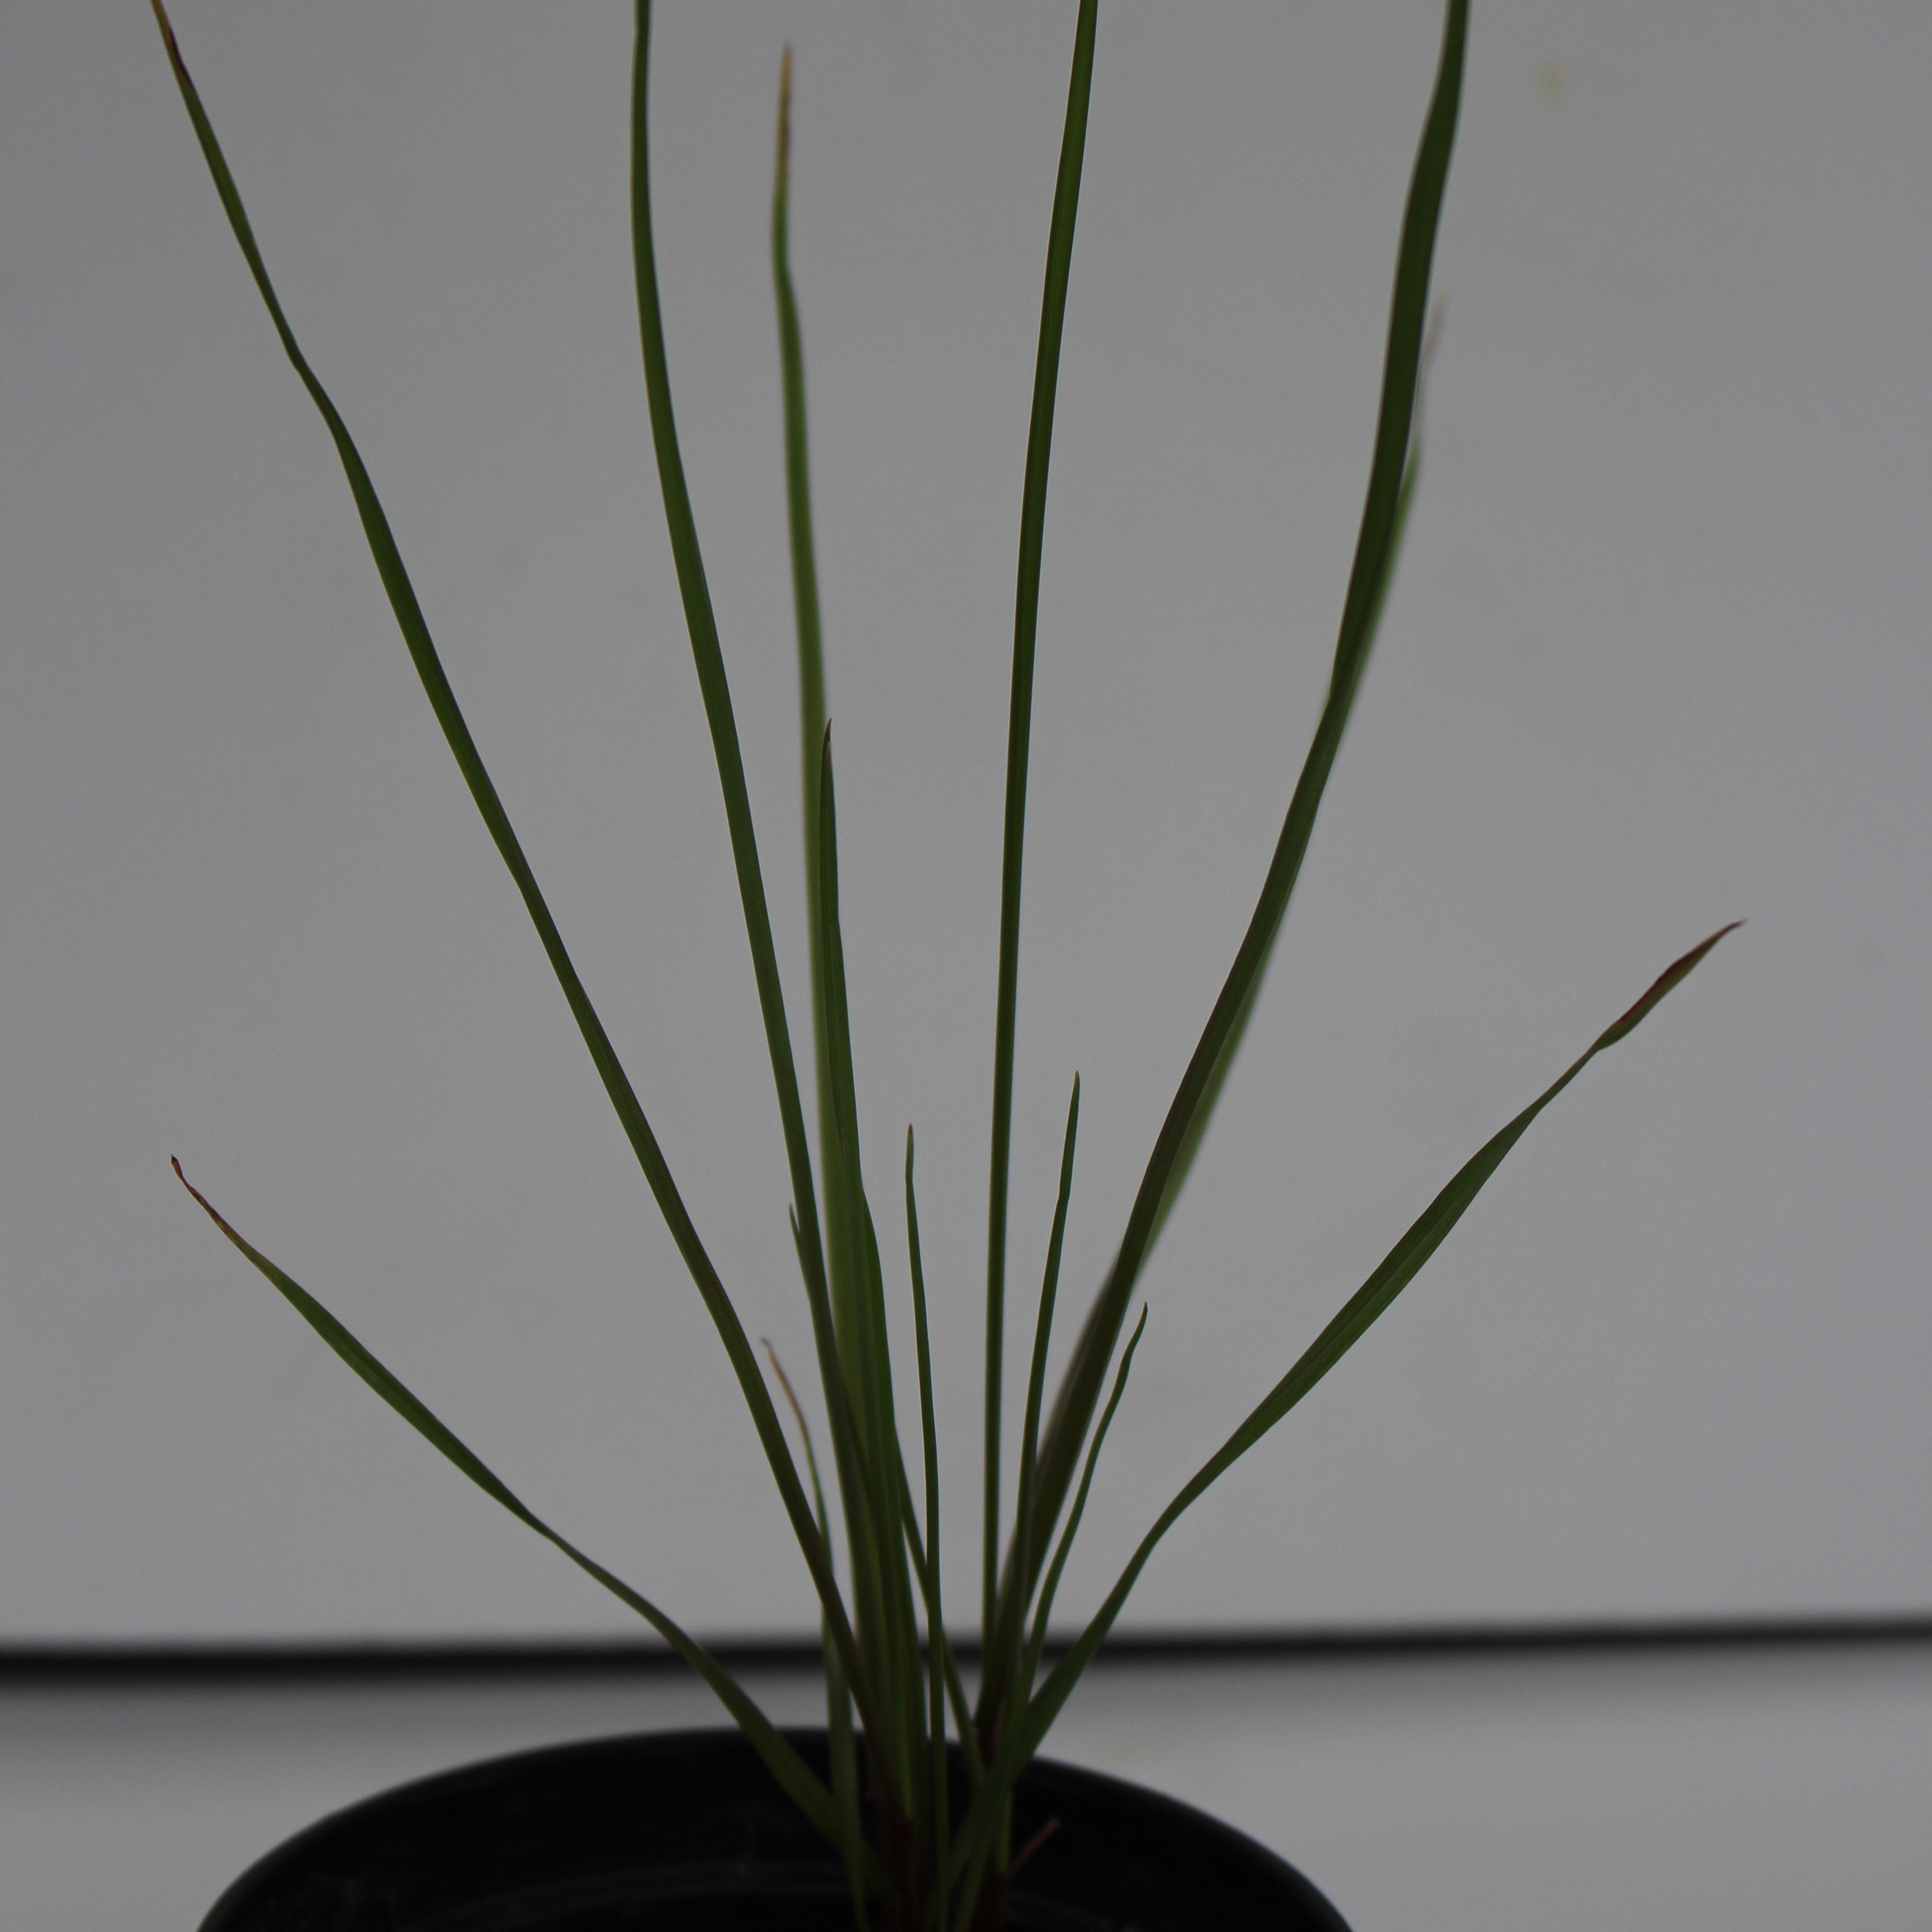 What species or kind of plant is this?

Lolium multiflorum
